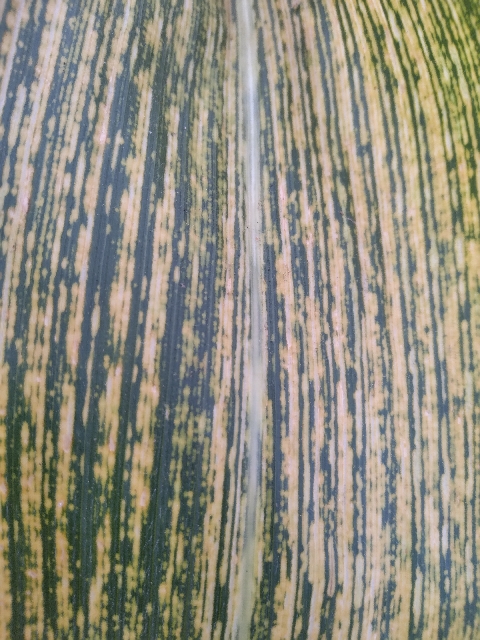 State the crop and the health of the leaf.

maize, maize streak virus
